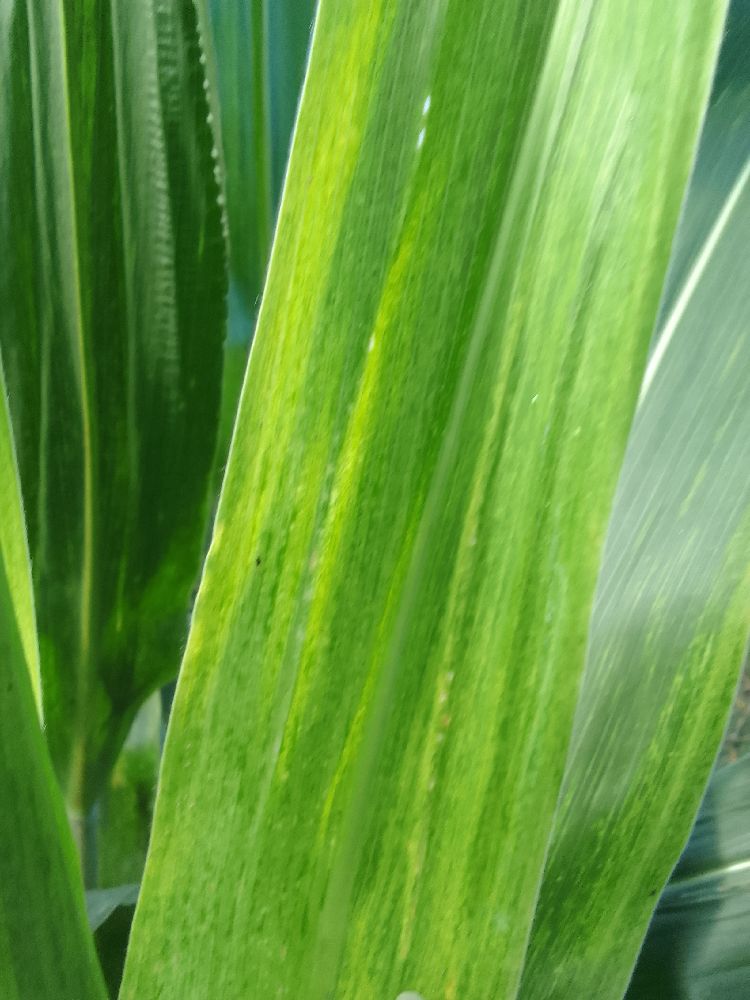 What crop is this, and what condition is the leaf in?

maize, maize lethal necrosis
